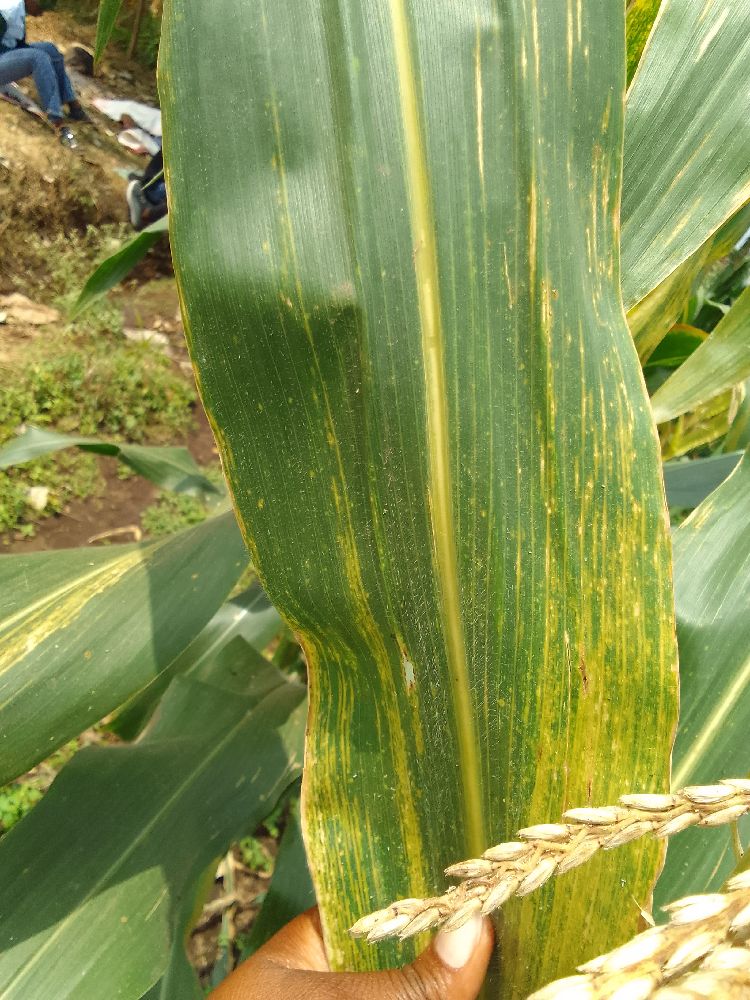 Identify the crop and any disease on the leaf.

maize, maize lethal necrosis
